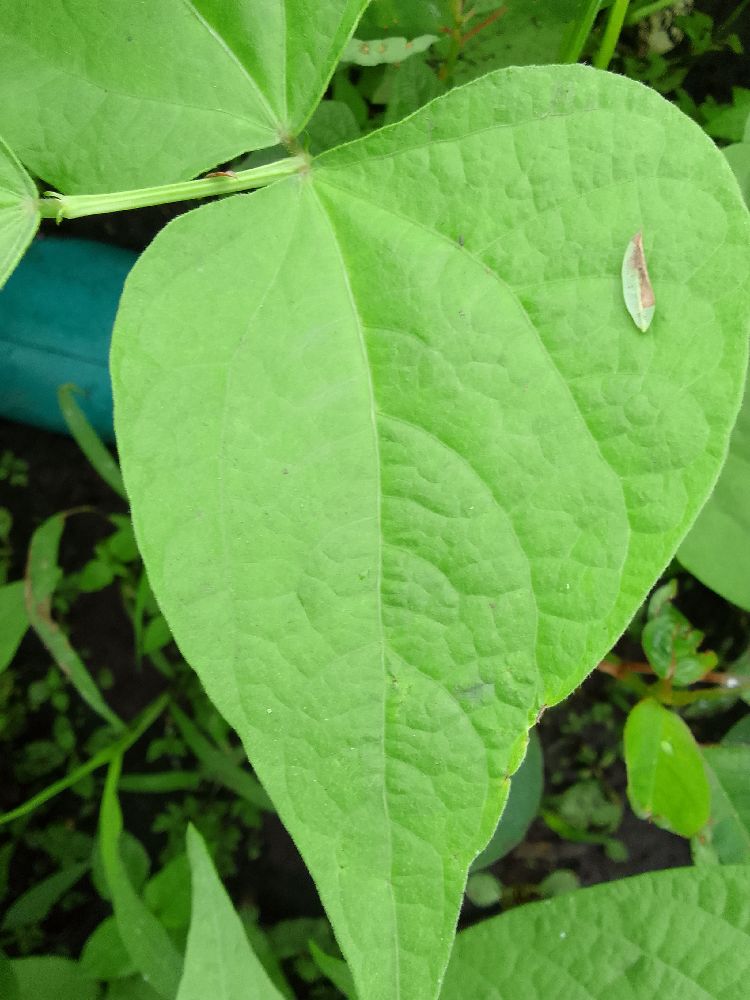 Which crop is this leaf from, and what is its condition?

common bean, healthy
